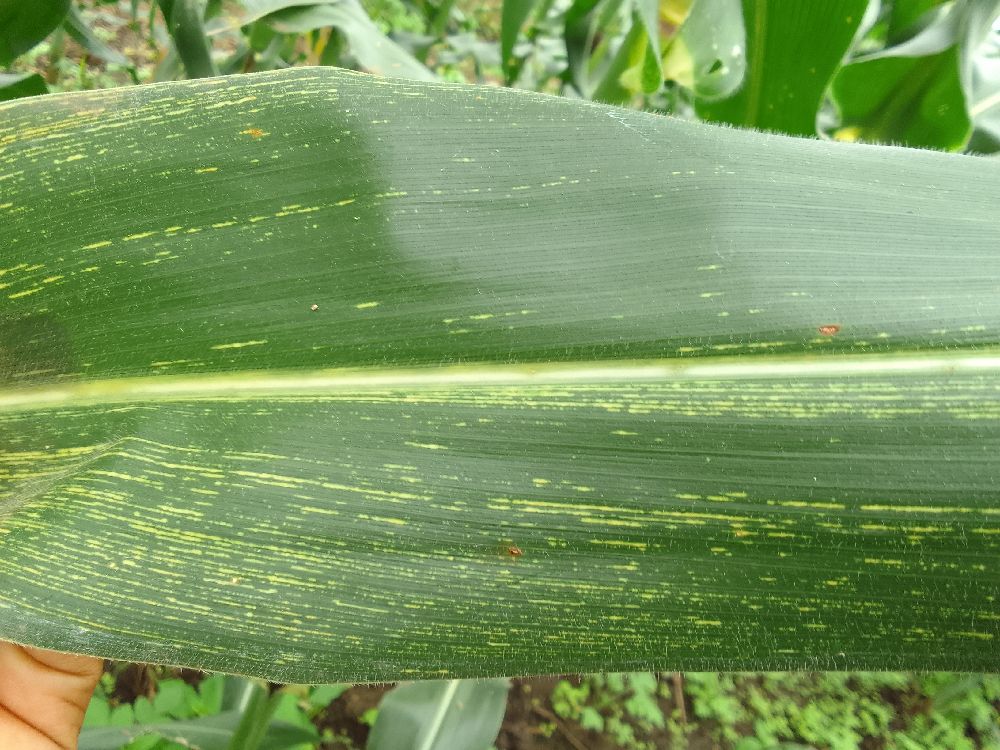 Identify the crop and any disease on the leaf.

maize, maize streak virus
